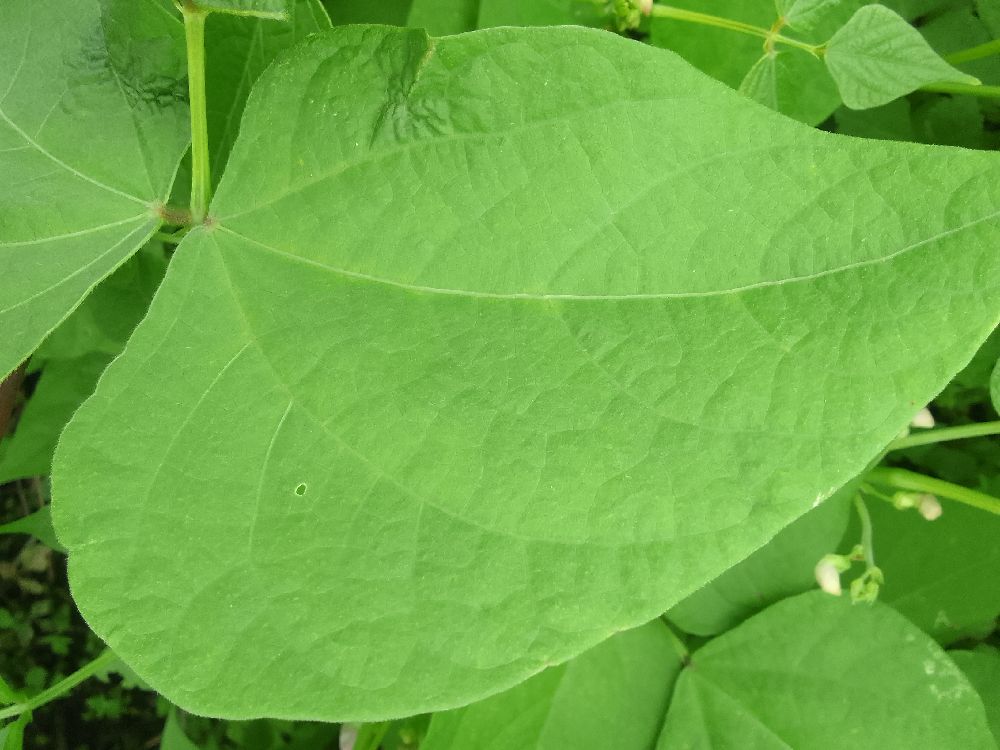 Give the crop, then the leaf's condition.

common bean, healthy
